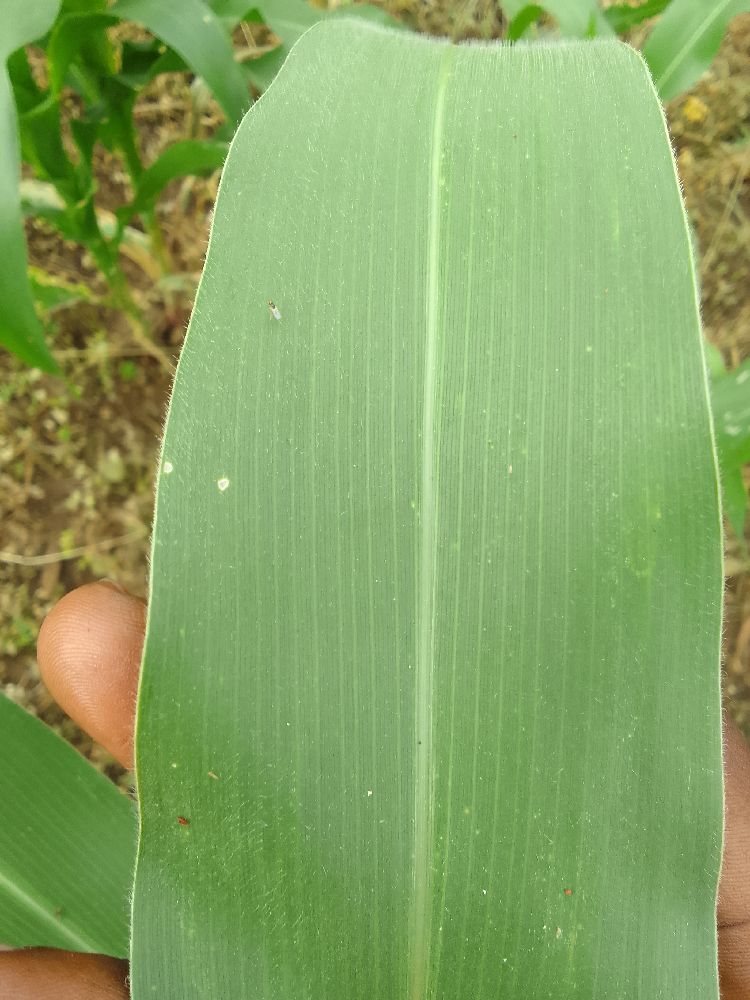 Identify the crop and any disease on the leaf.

maize, healthy
